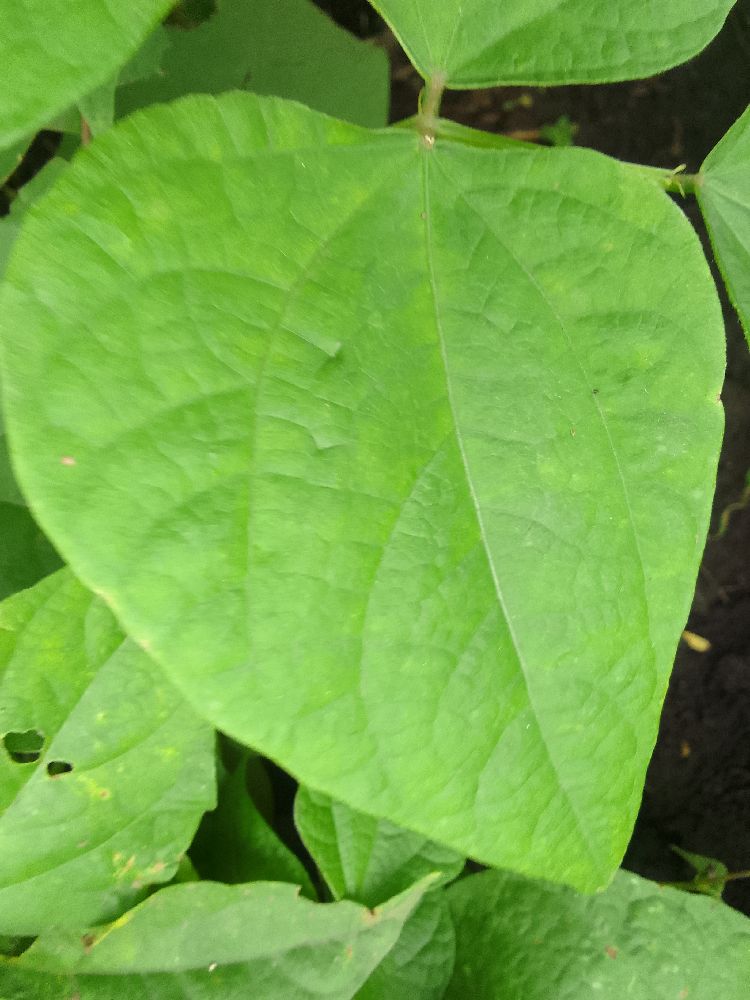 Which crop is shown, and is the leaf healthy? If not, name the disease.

common bean, healthy
